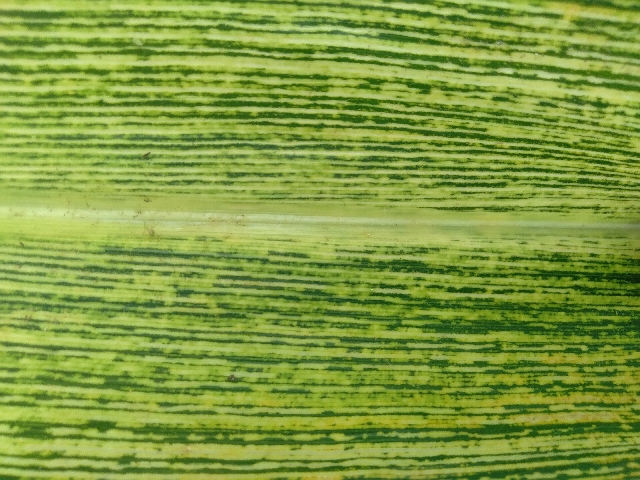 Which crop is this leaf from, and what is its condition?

maize, maize streak virus
